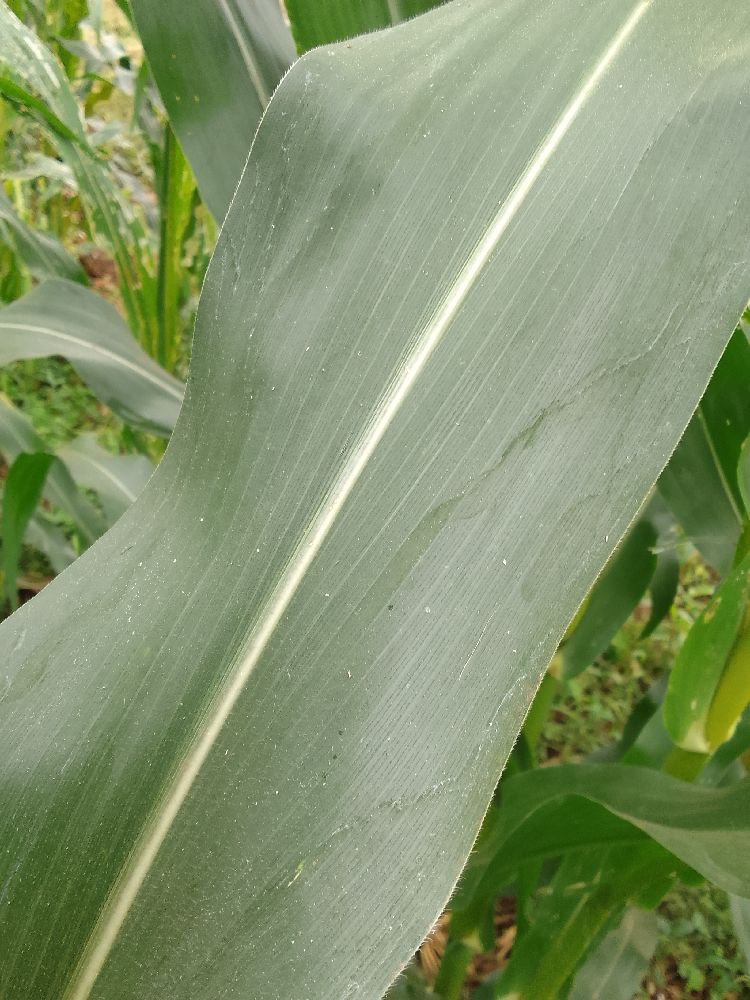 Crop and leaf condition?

maize, healthy
